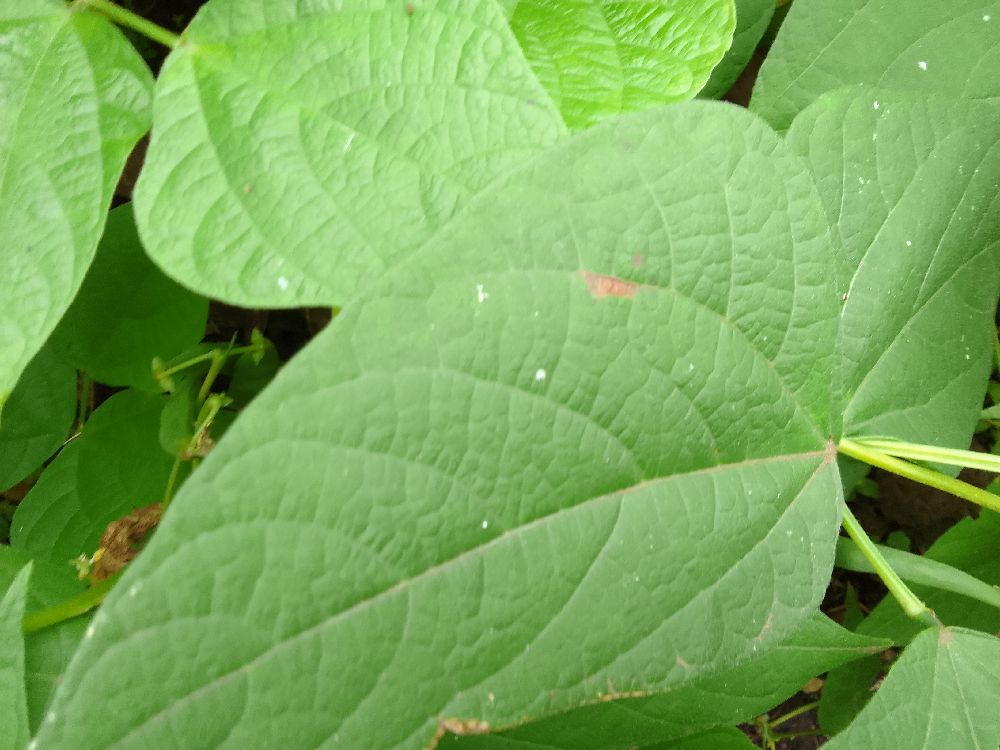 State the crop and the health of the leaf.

common bean, healthy
